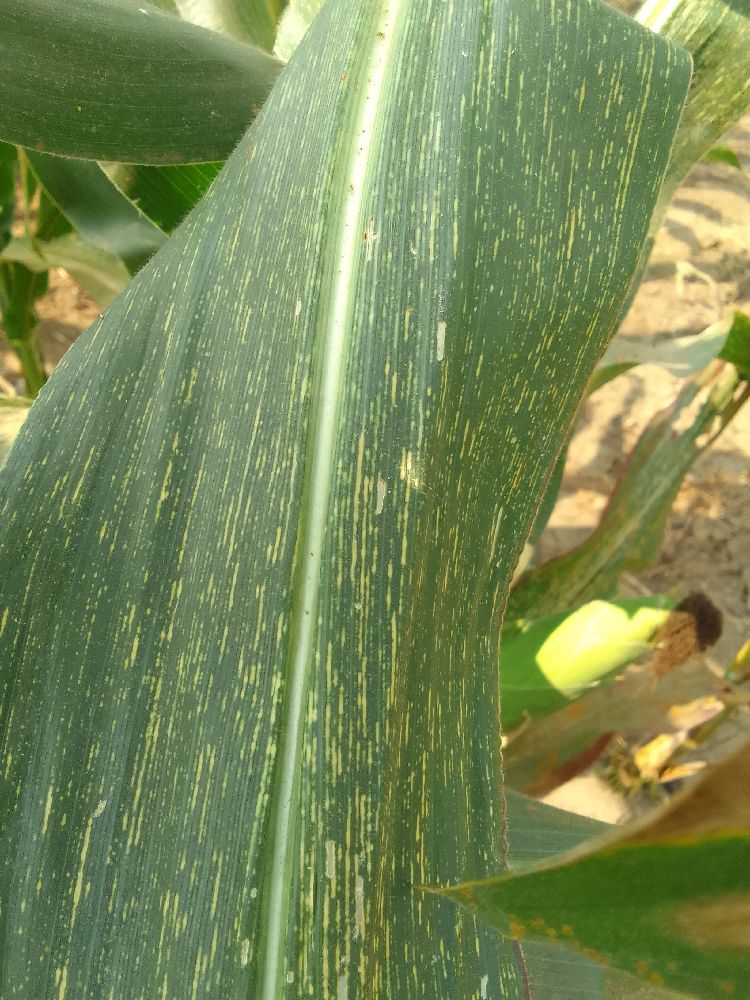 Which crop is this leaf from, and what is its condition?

maize, maize streak virus
